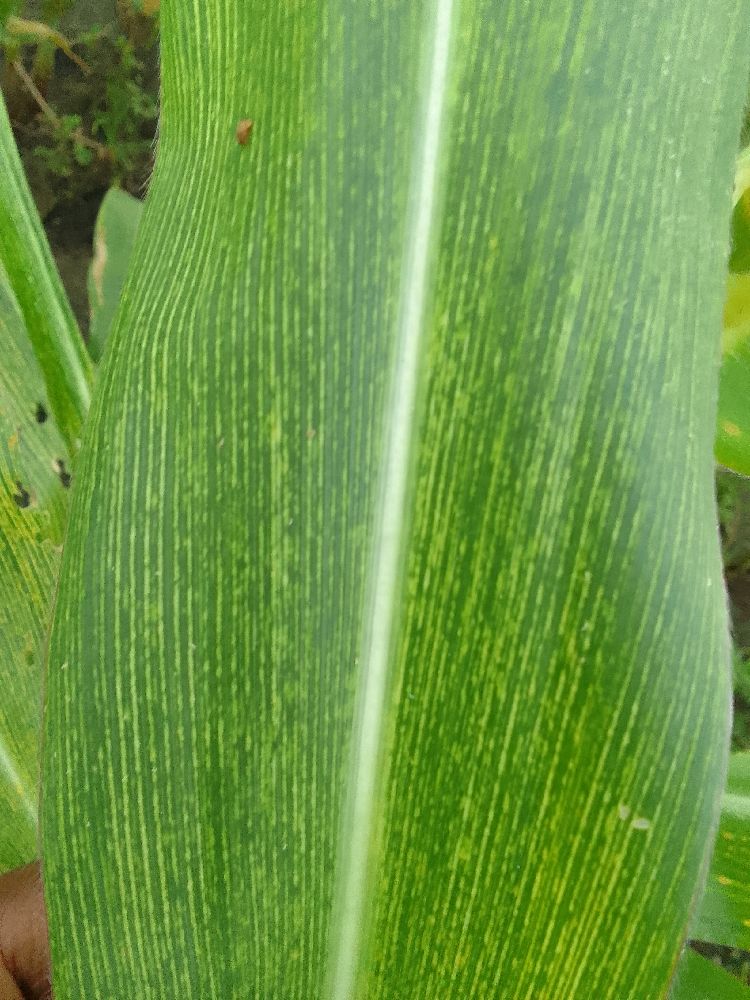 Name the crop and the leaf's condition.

maize, maize streak virus
